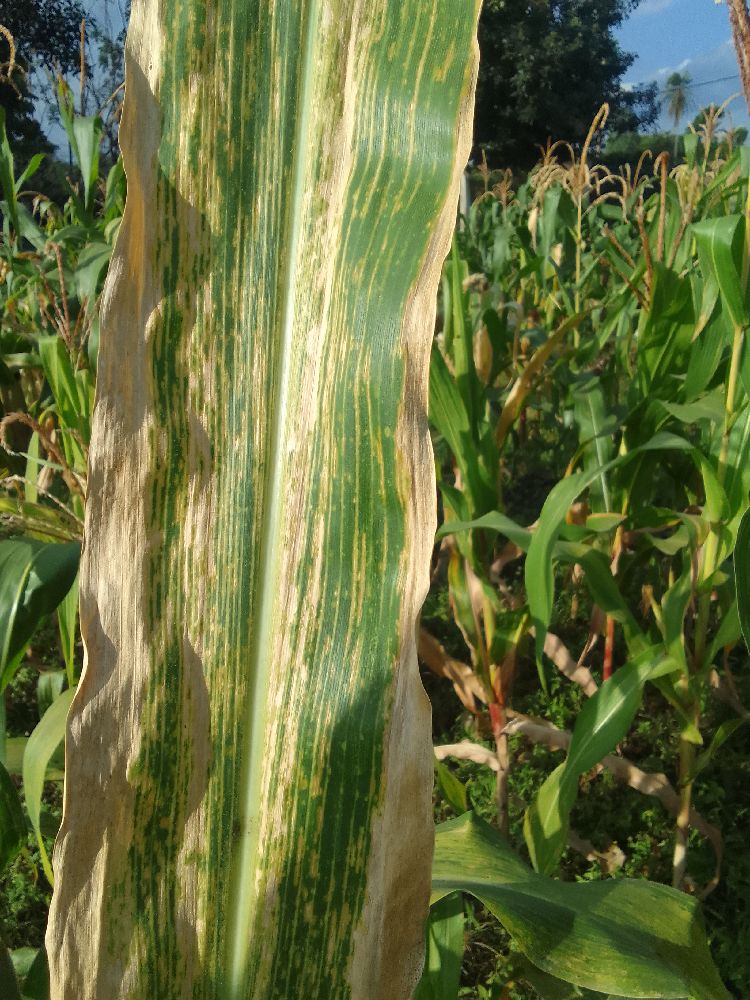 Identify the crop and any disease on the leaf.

maize, maize lethal necrosis
